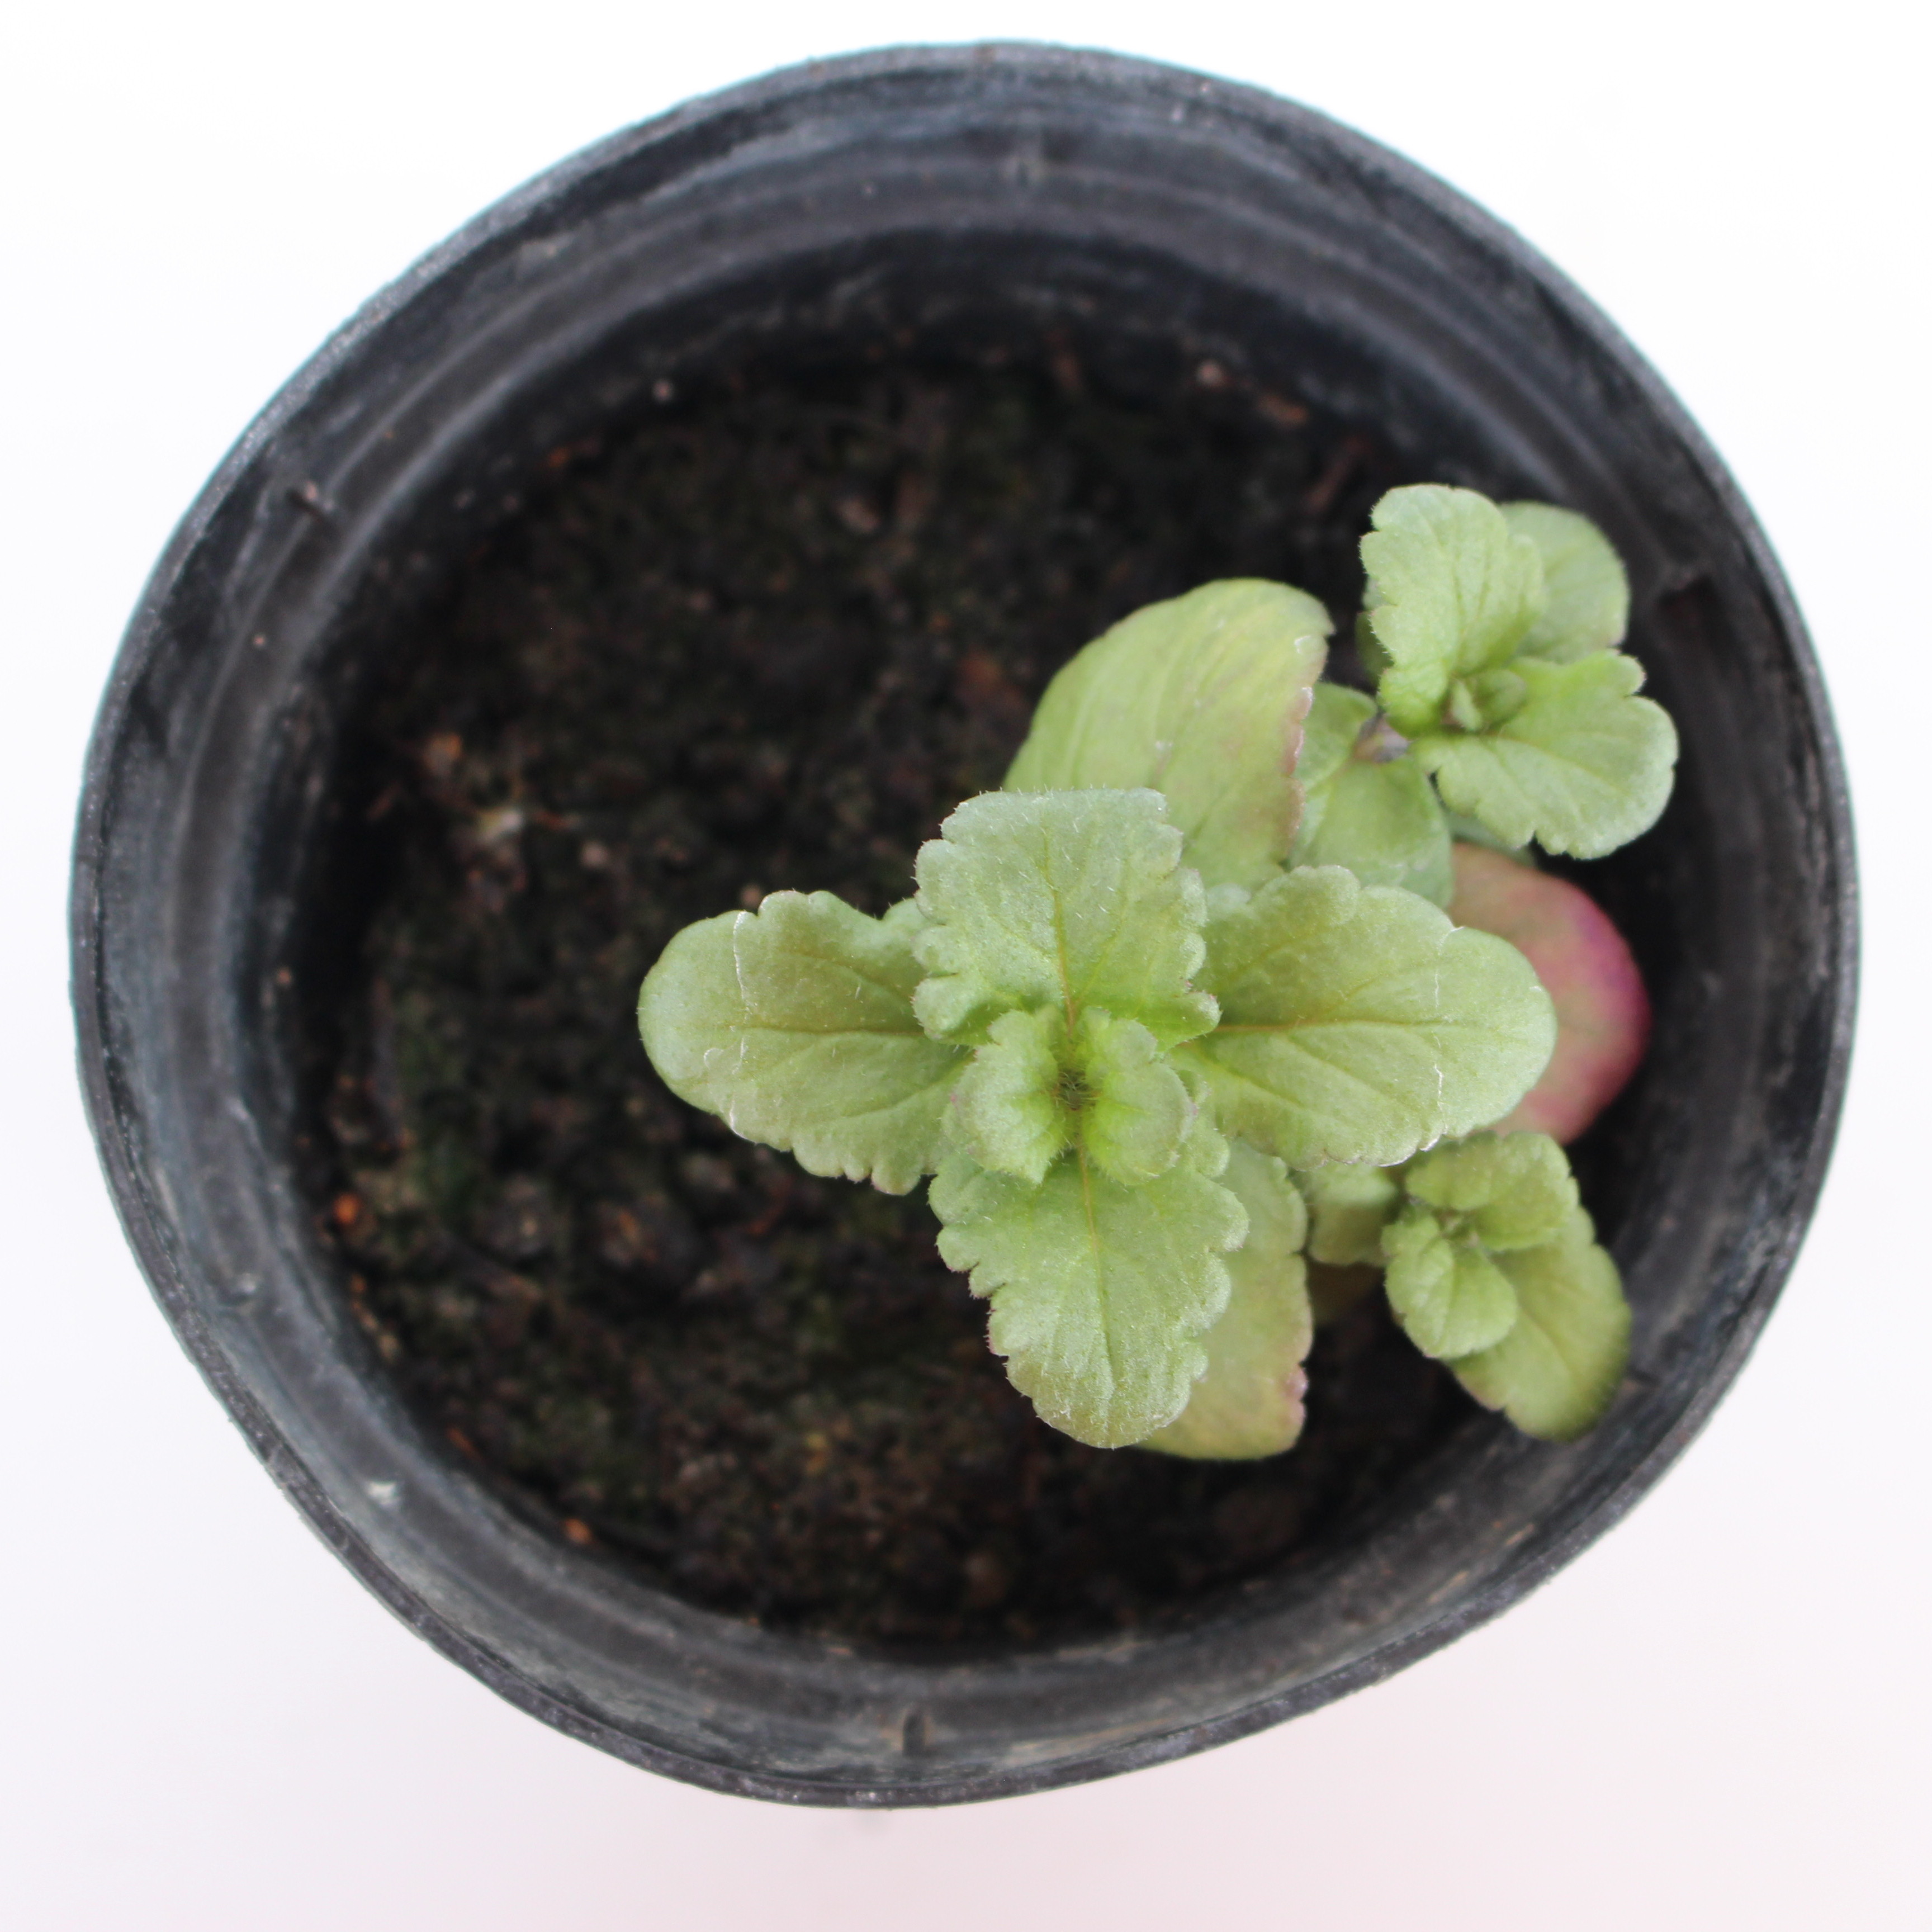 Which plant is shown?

Veronica persica
